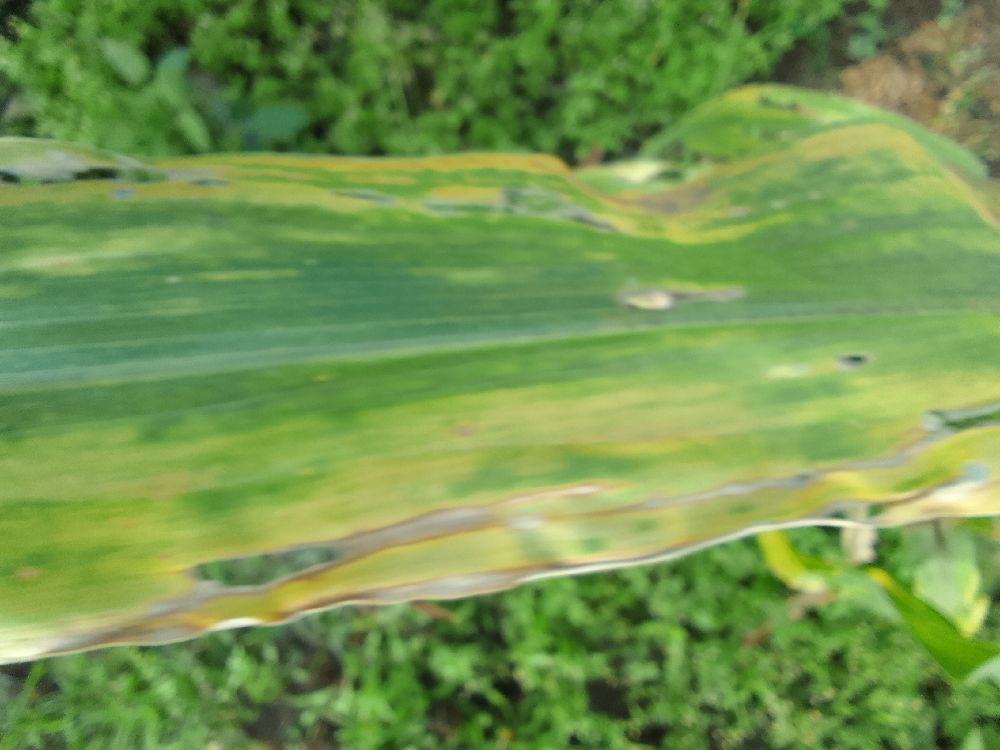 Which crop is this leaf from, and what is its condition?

maize, maize lethal necrosis
